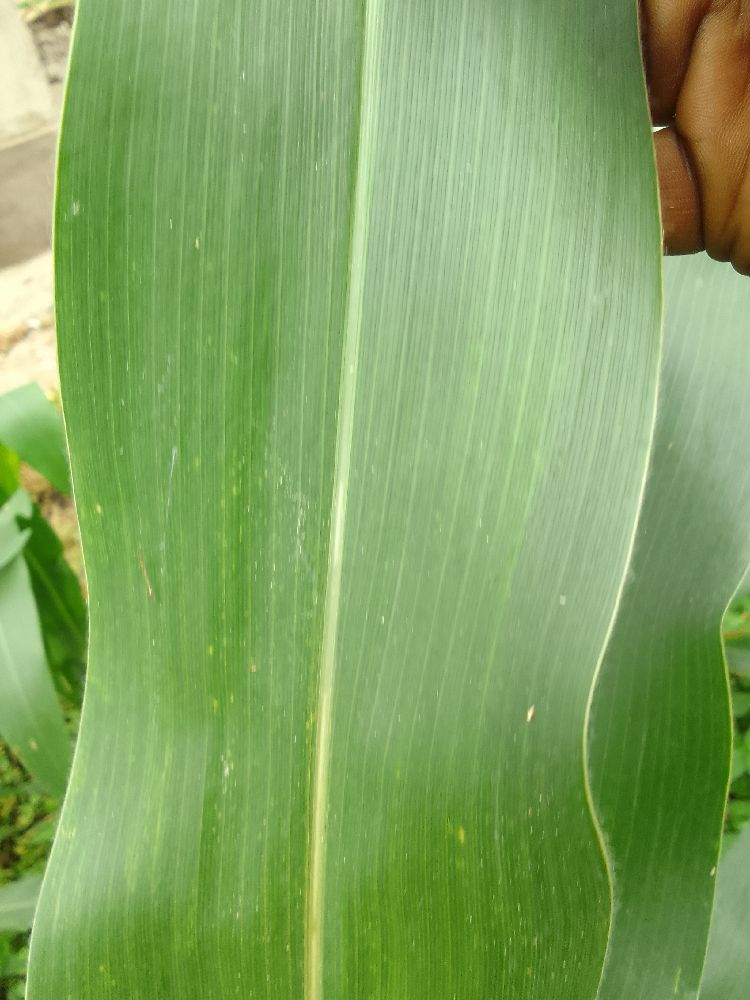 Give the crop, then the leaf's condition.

maize, healthy
